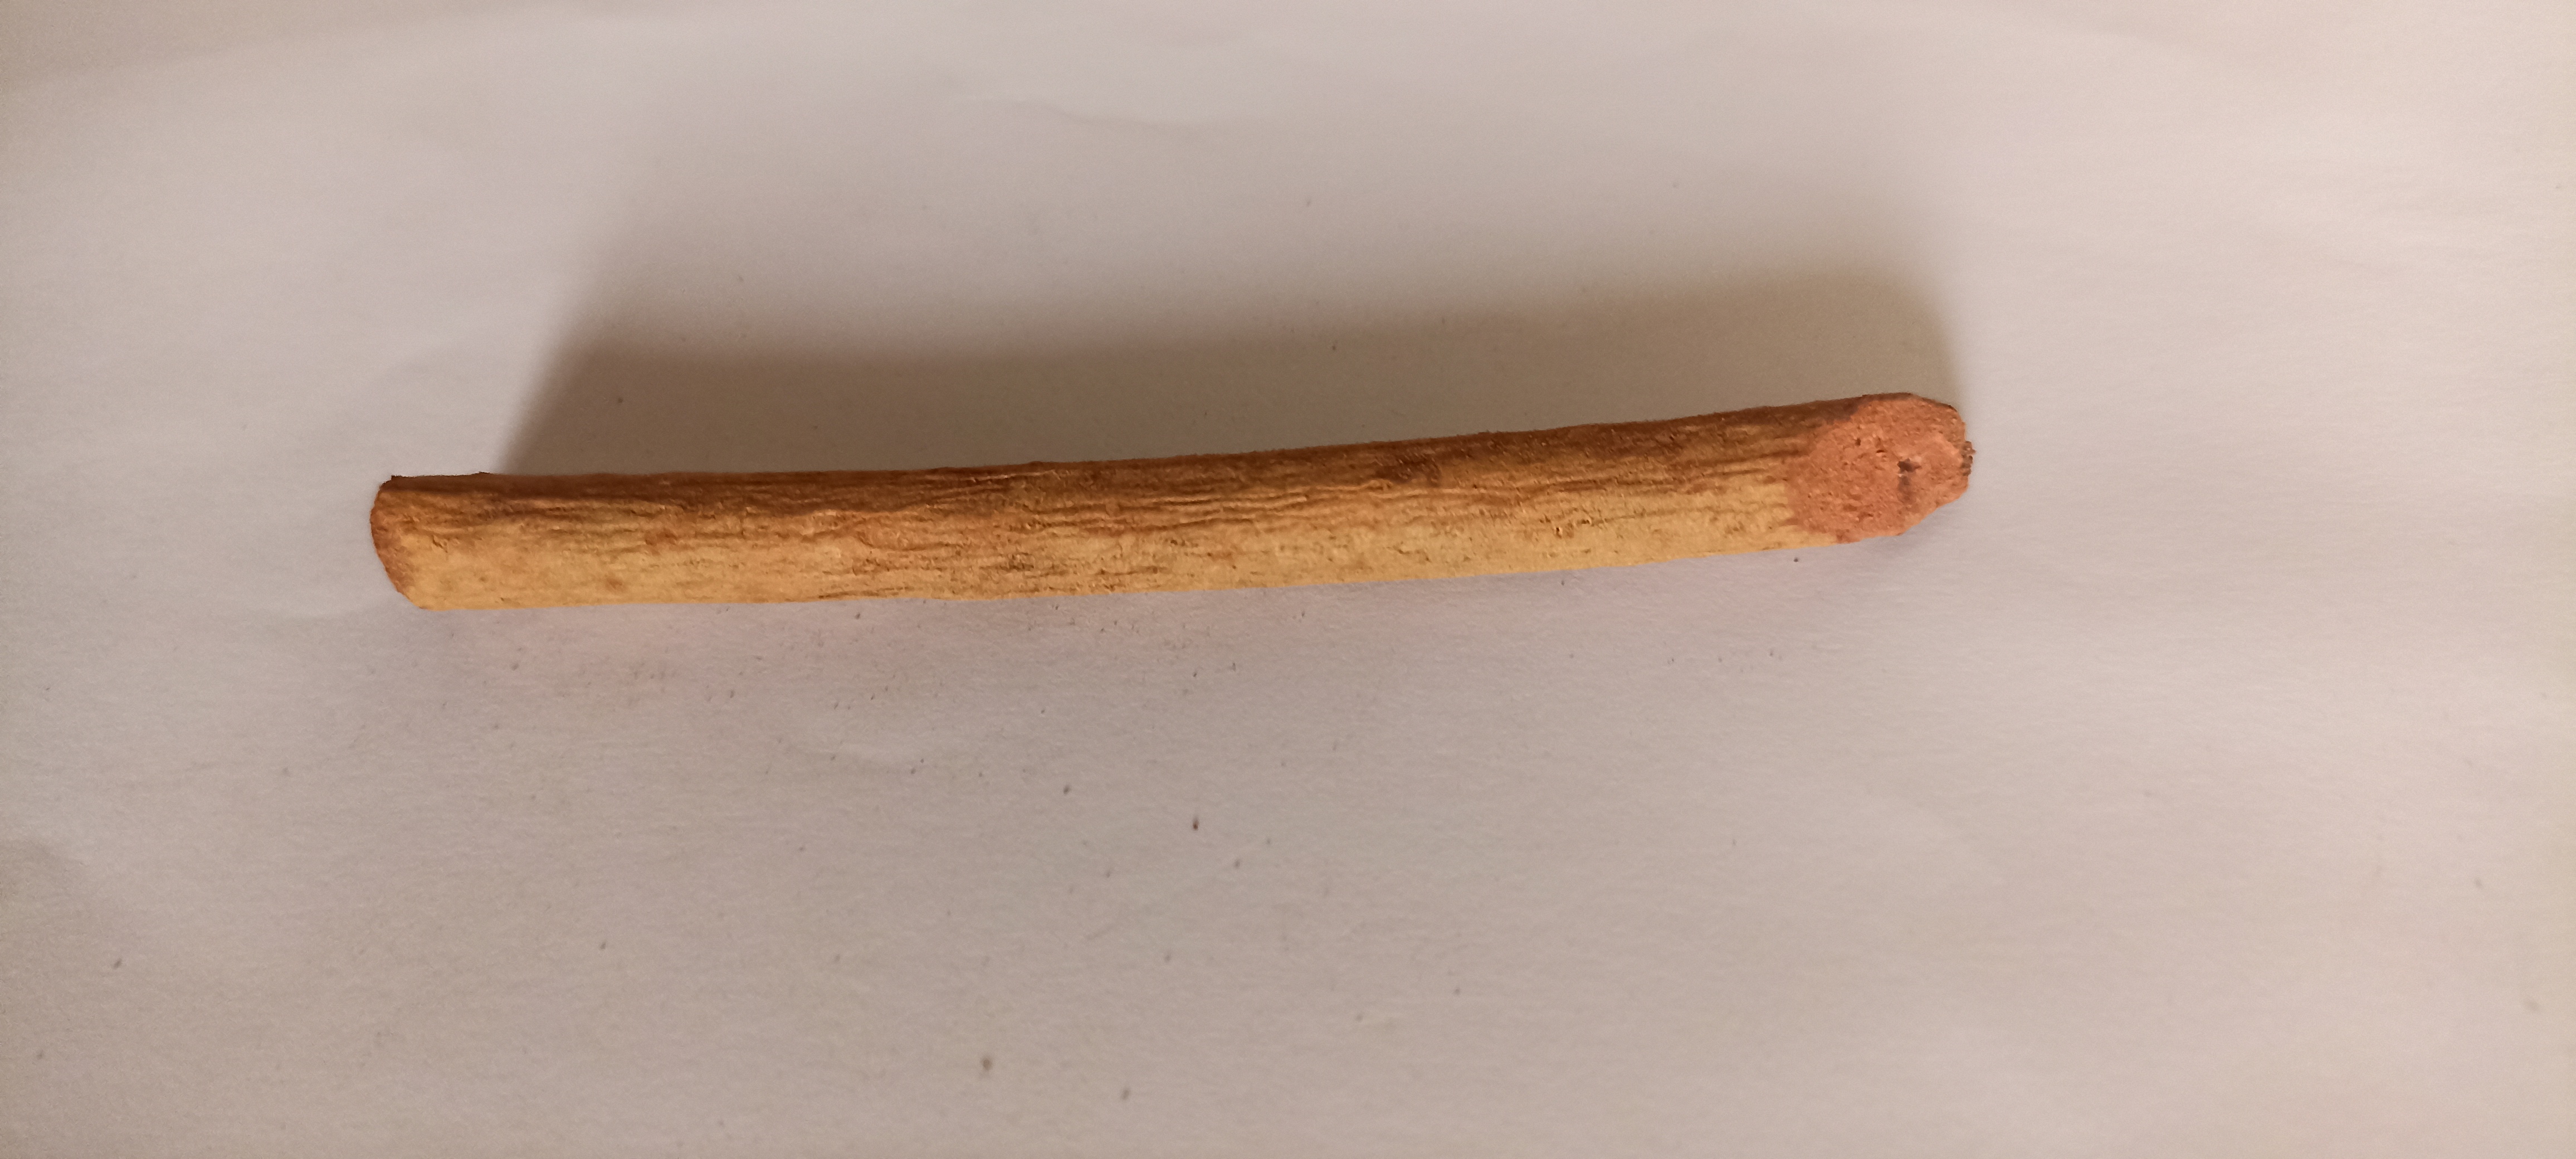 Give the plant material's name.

manjistha
